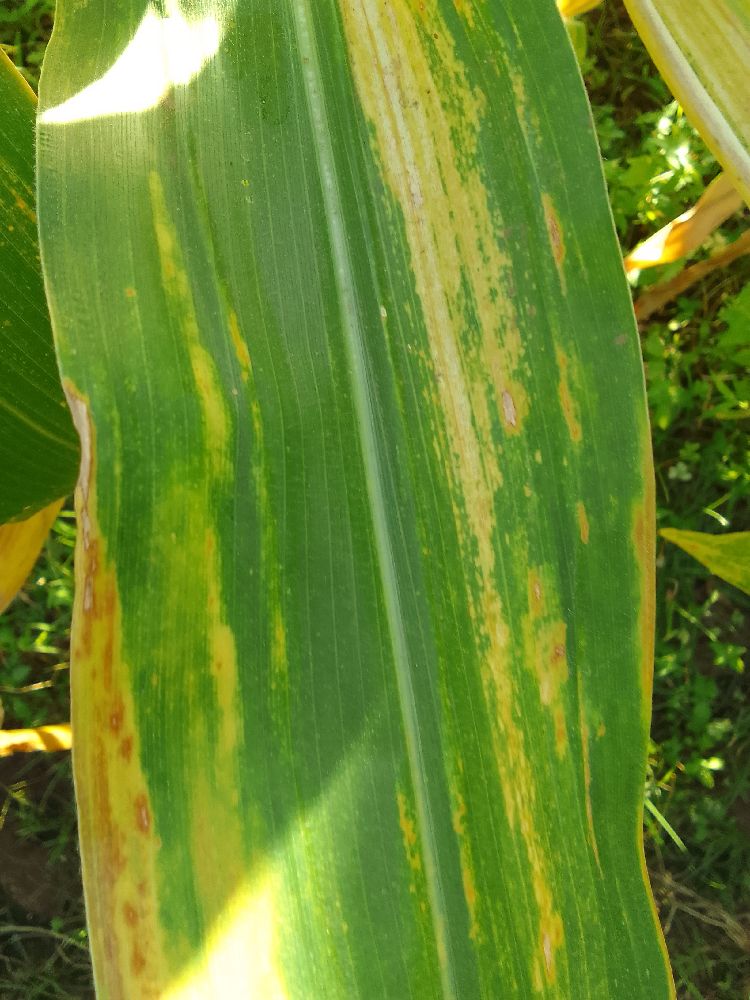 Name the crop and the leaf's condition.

maize, maize lethal necrosis
